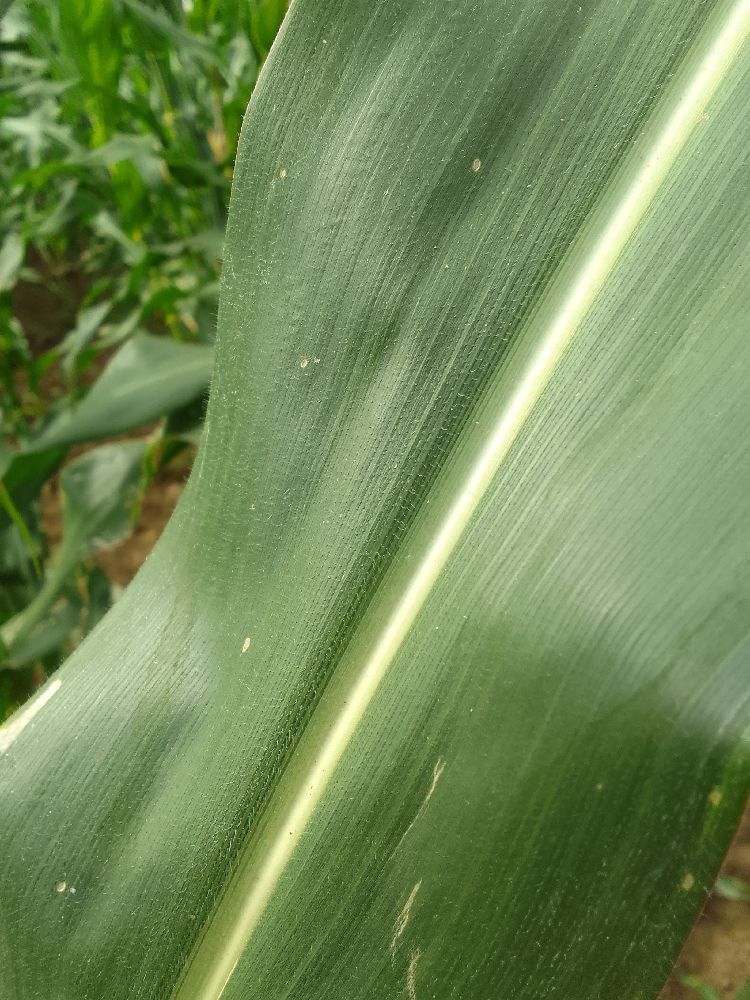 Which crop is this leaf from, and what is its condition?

maize, healthy
